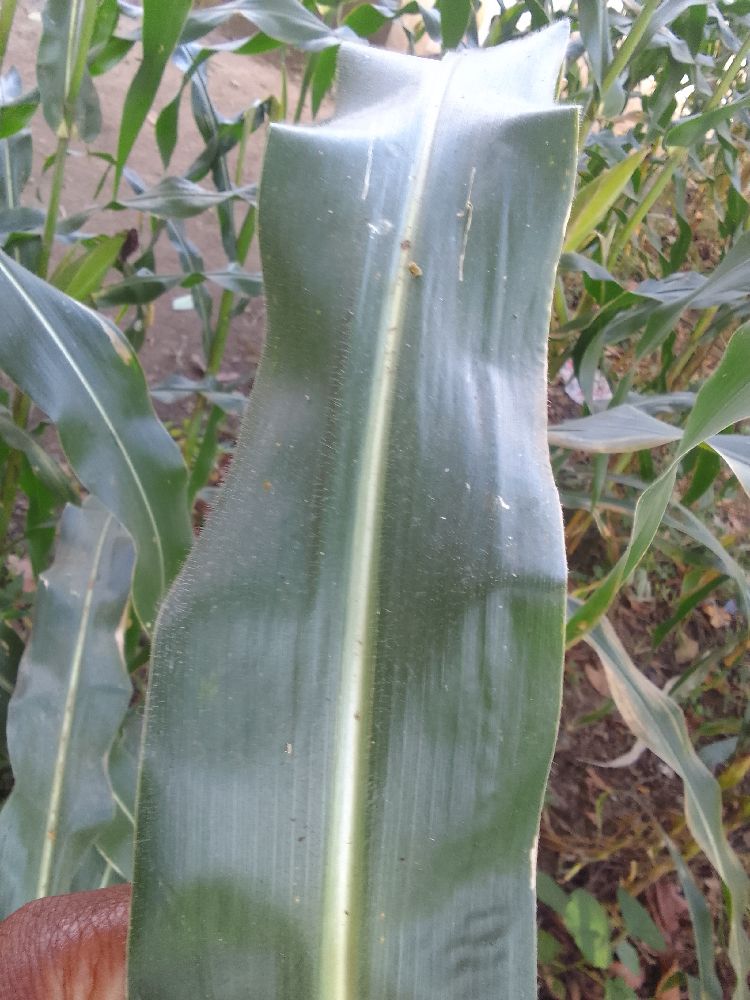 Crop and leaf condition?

maize, healthy
